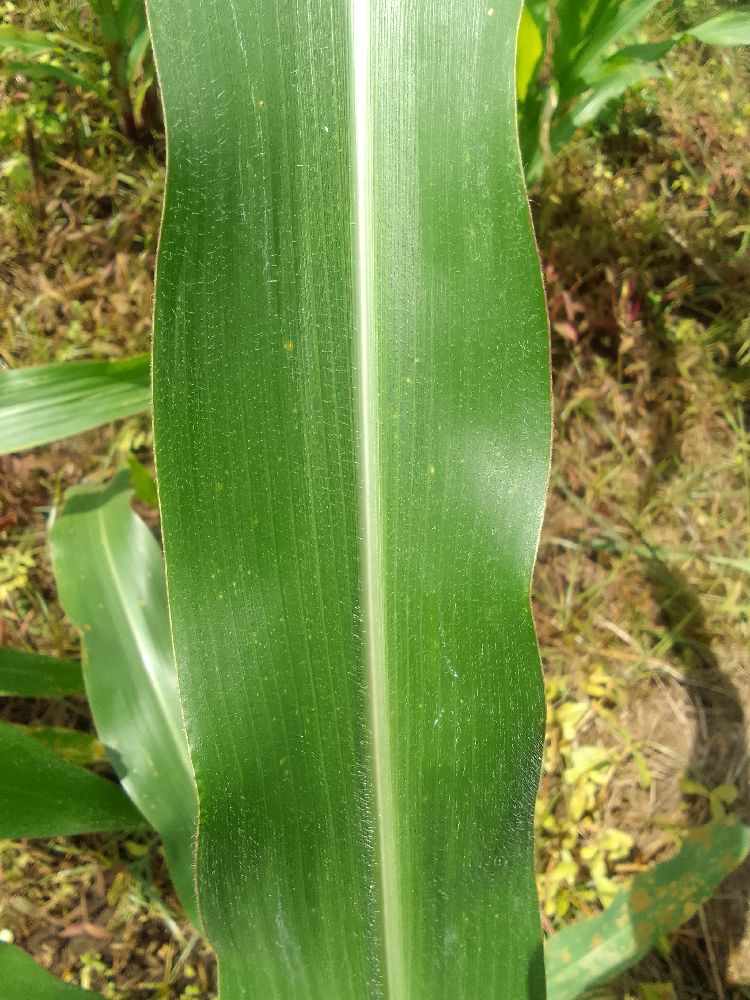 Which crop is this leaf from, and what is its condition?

maize, healthy
